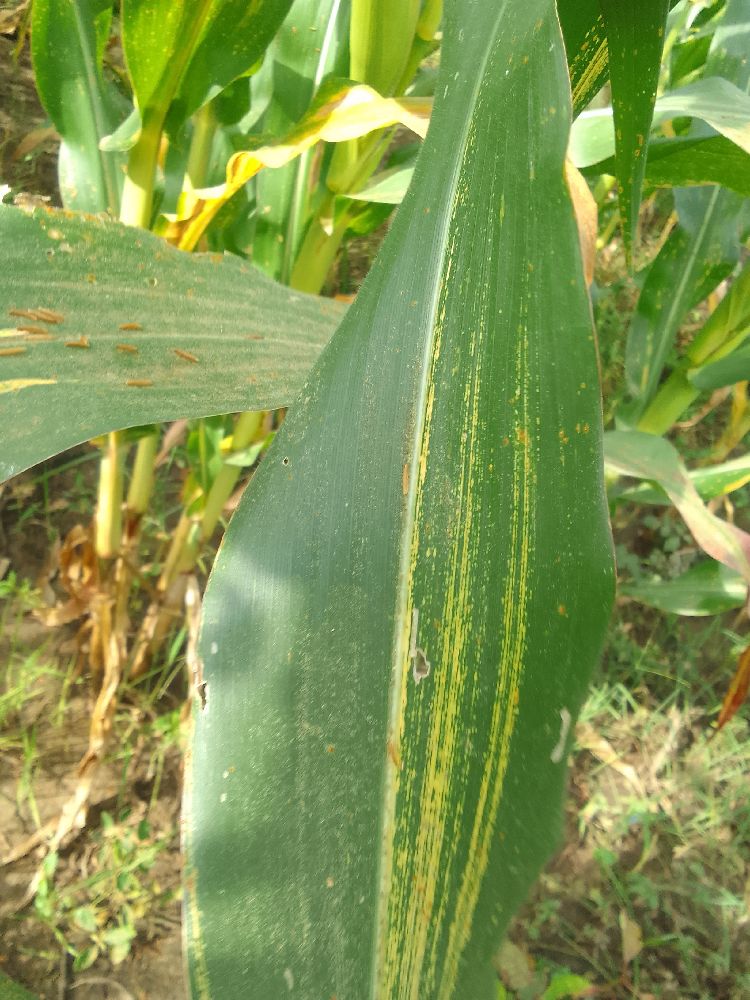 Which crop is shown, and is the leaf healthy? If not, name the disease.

maize, maize streak virus
